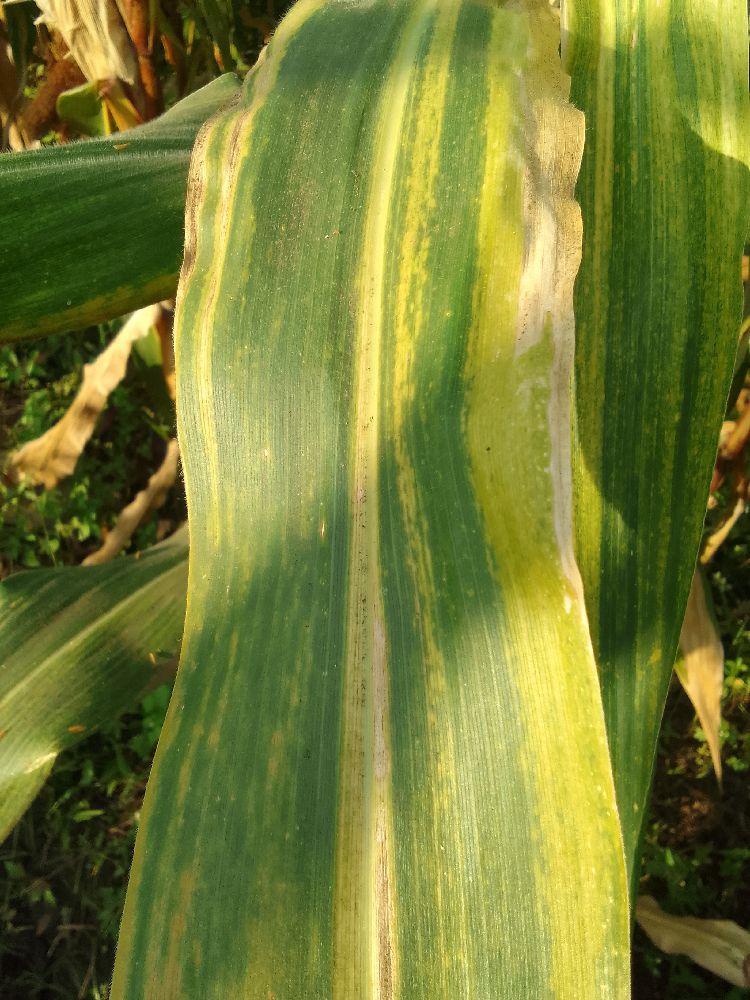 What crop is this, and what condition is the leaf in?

maize, maize lethal necrosis
